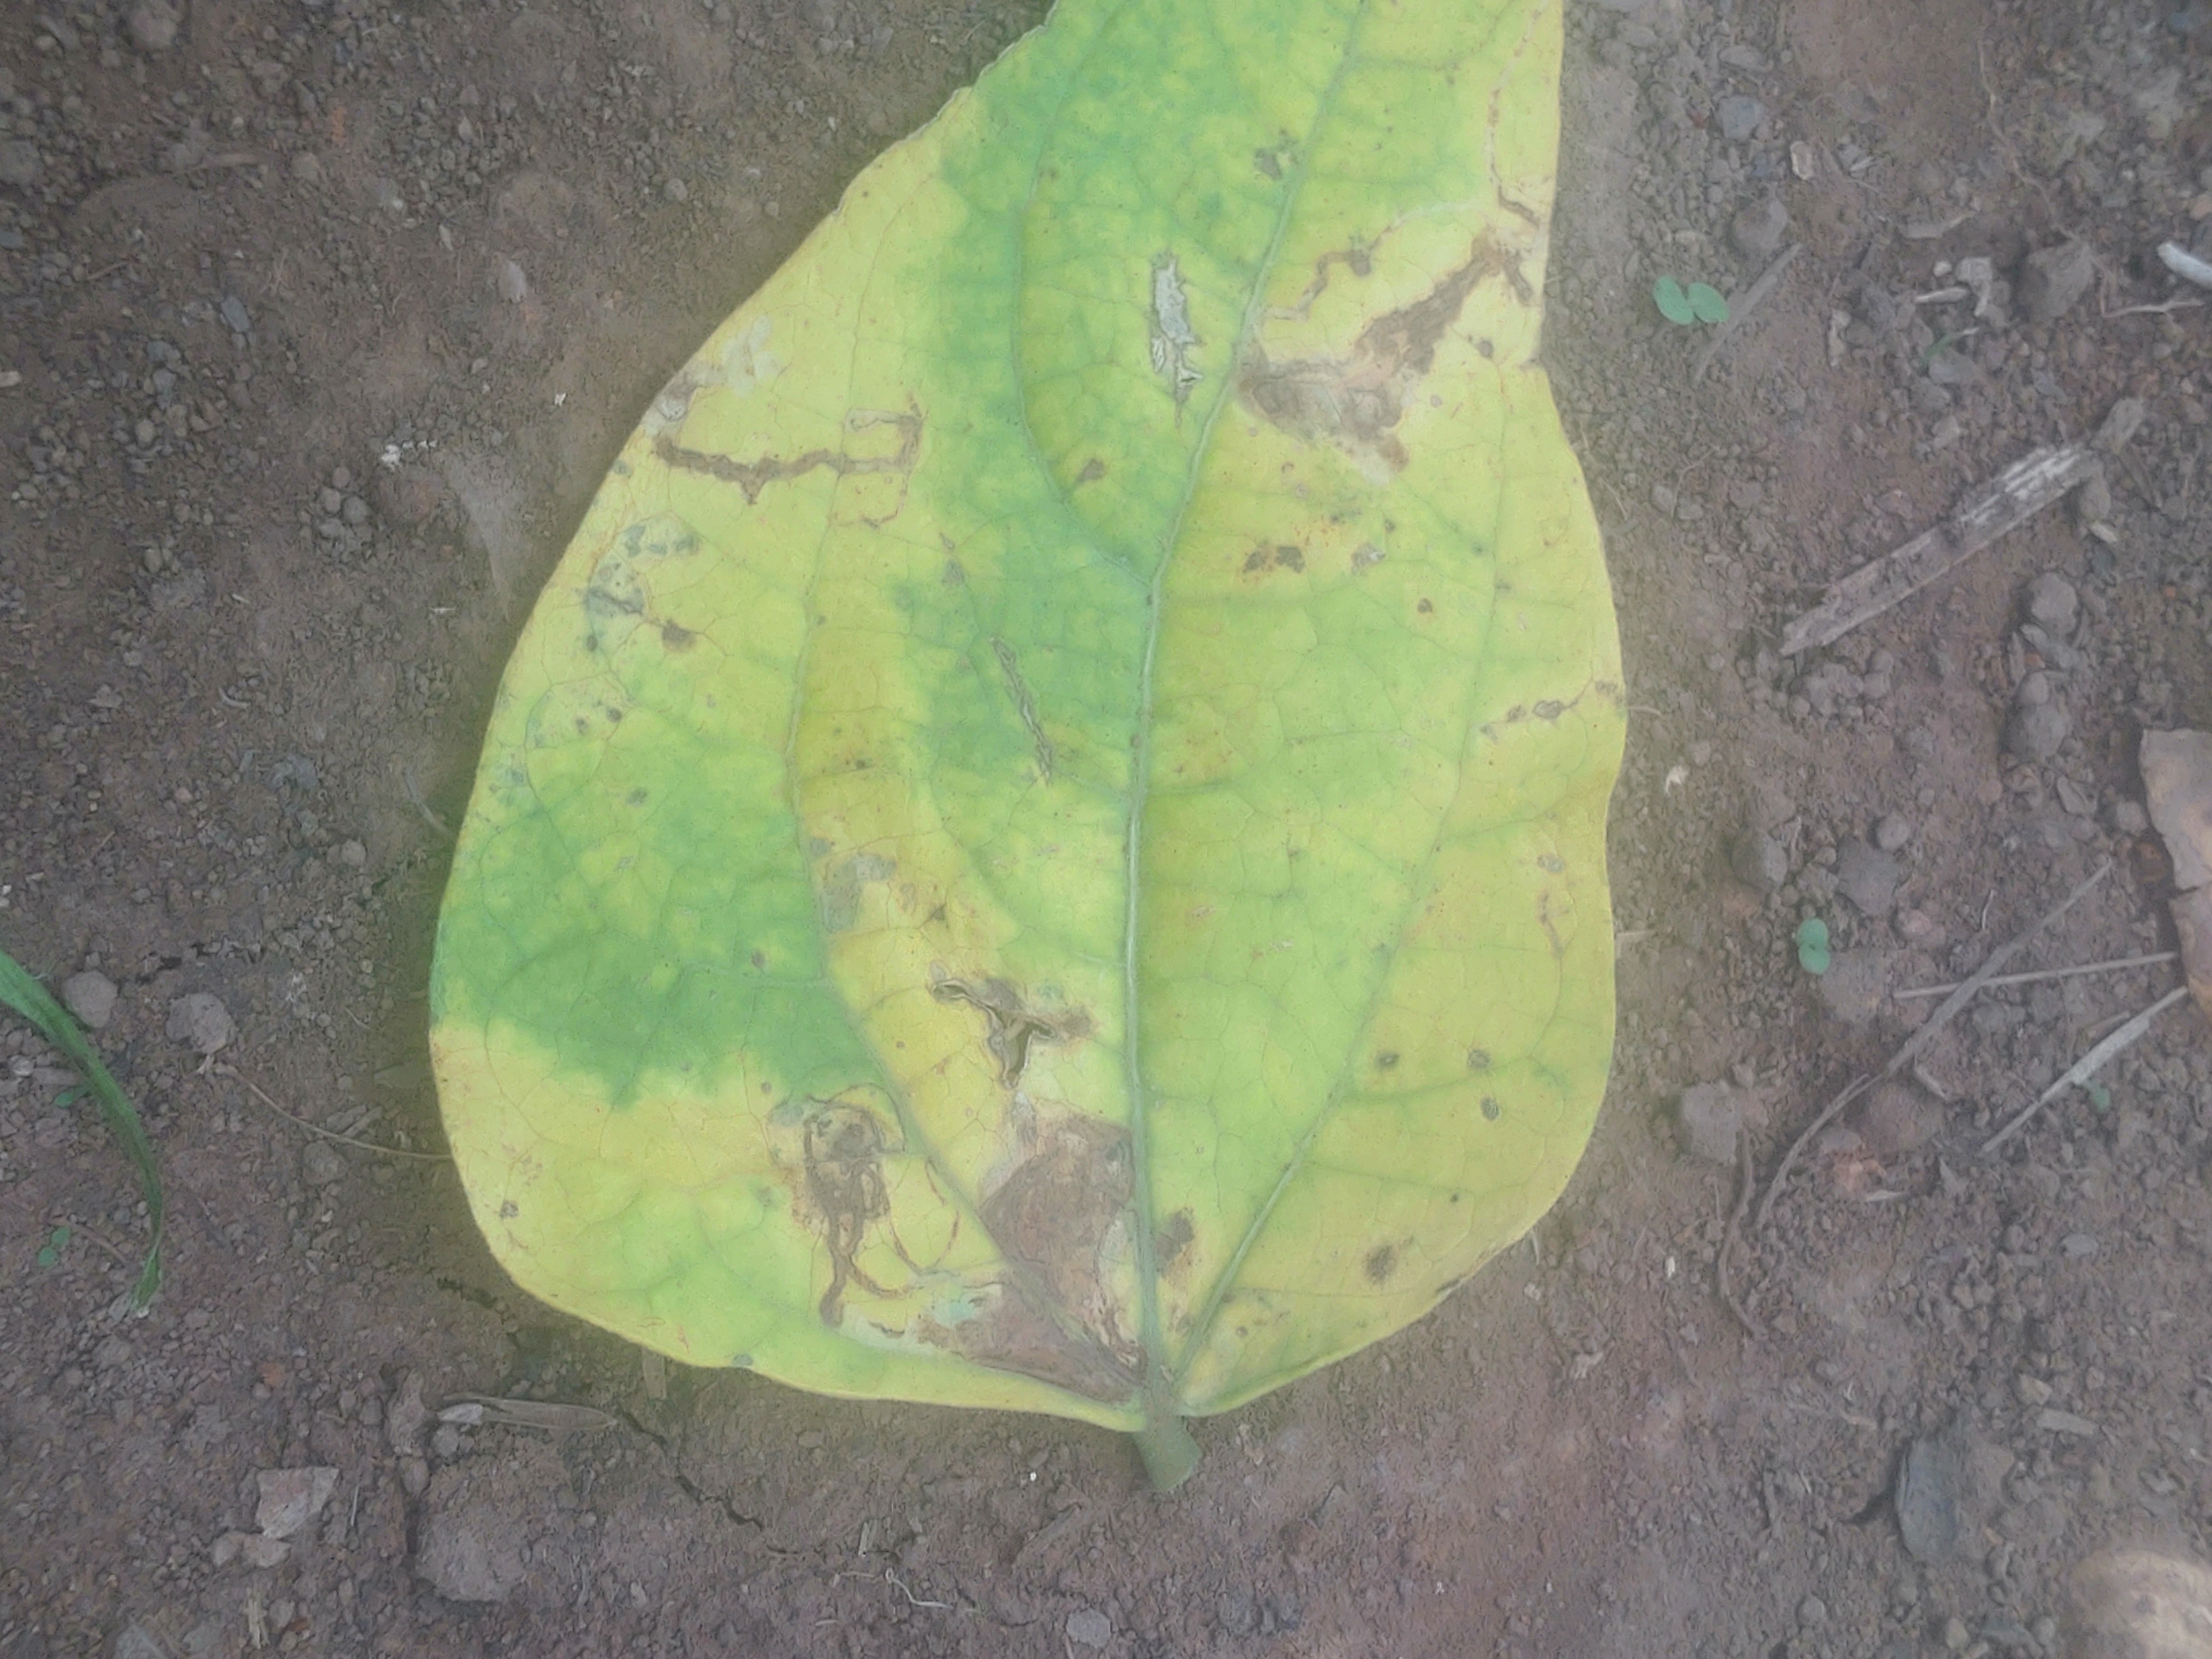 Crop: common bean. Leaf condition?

anthracnose
